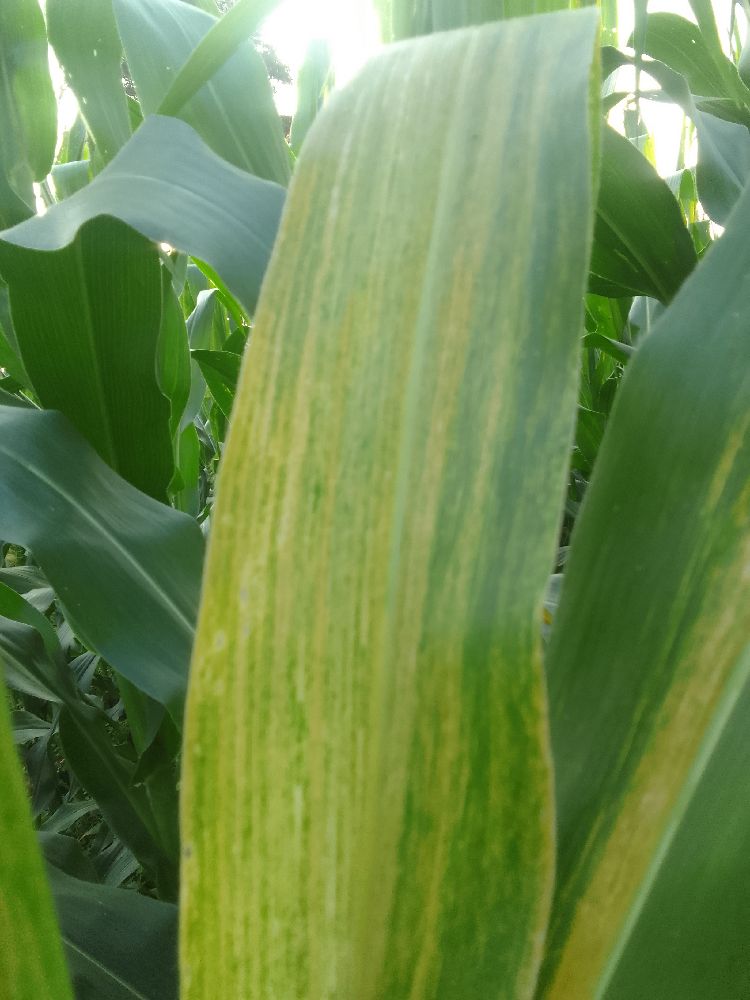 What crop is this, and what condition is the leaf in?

maize, maize lethal necrosis
